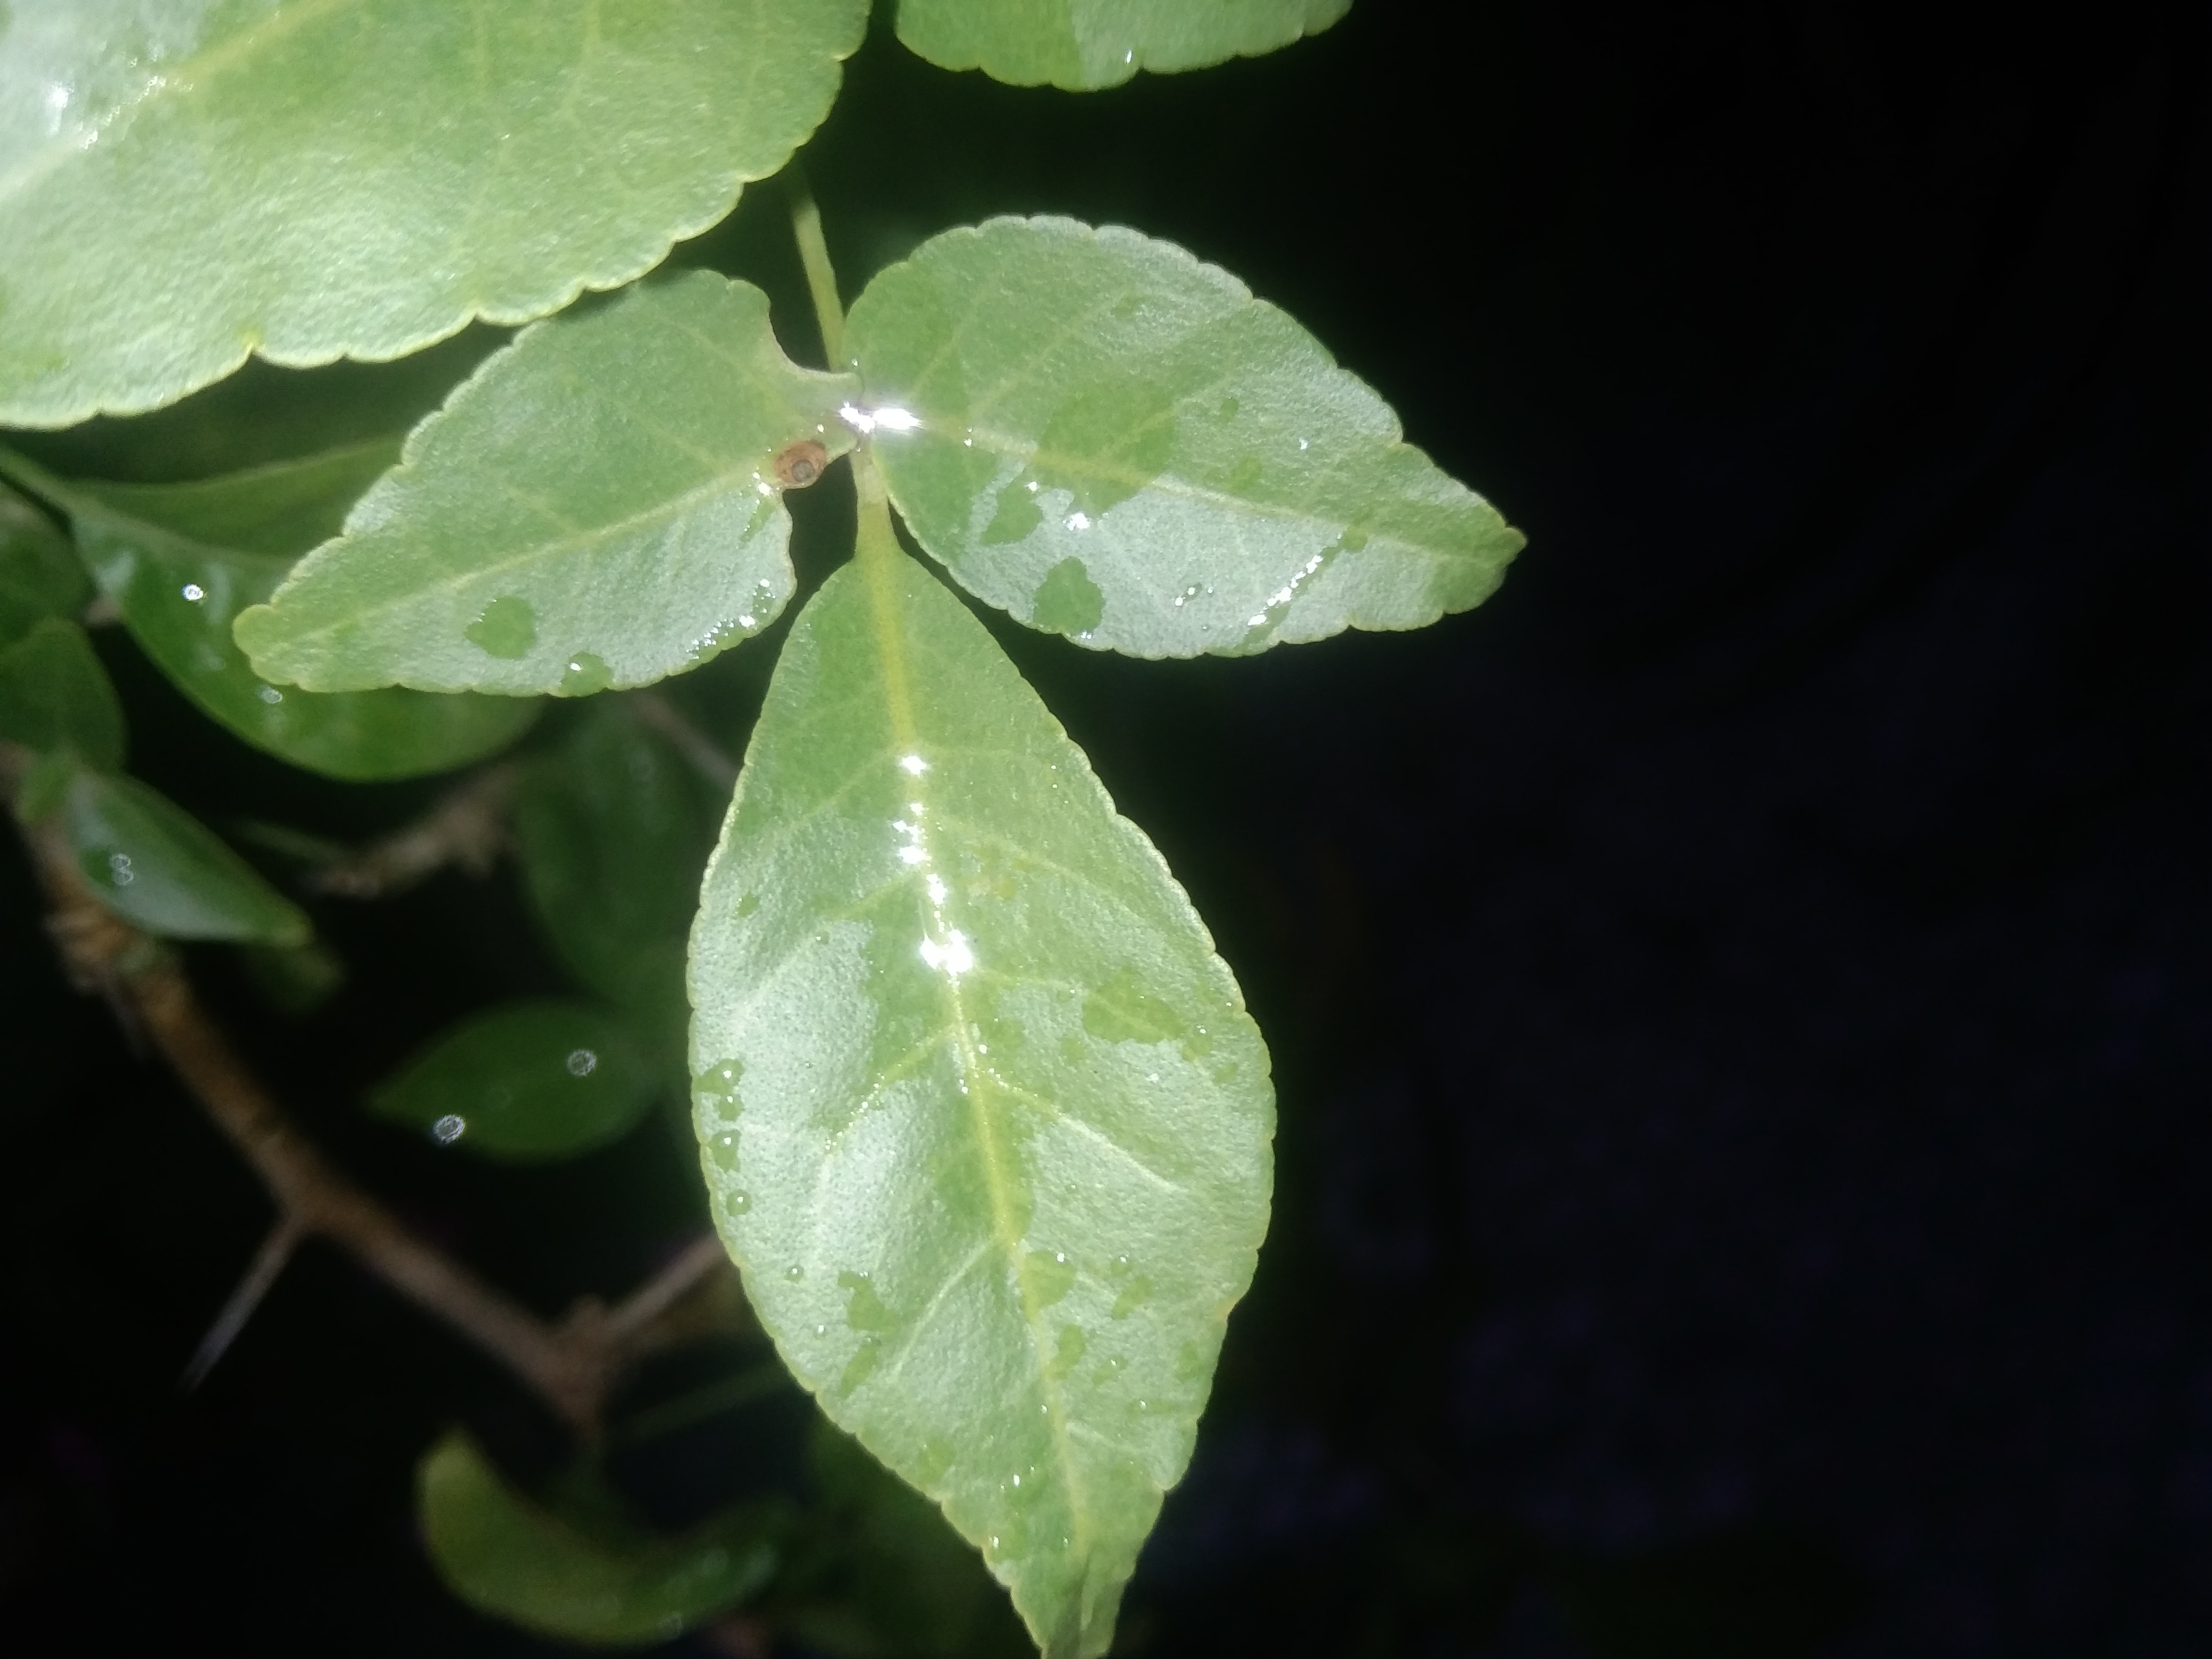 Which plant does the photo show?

wood apple
